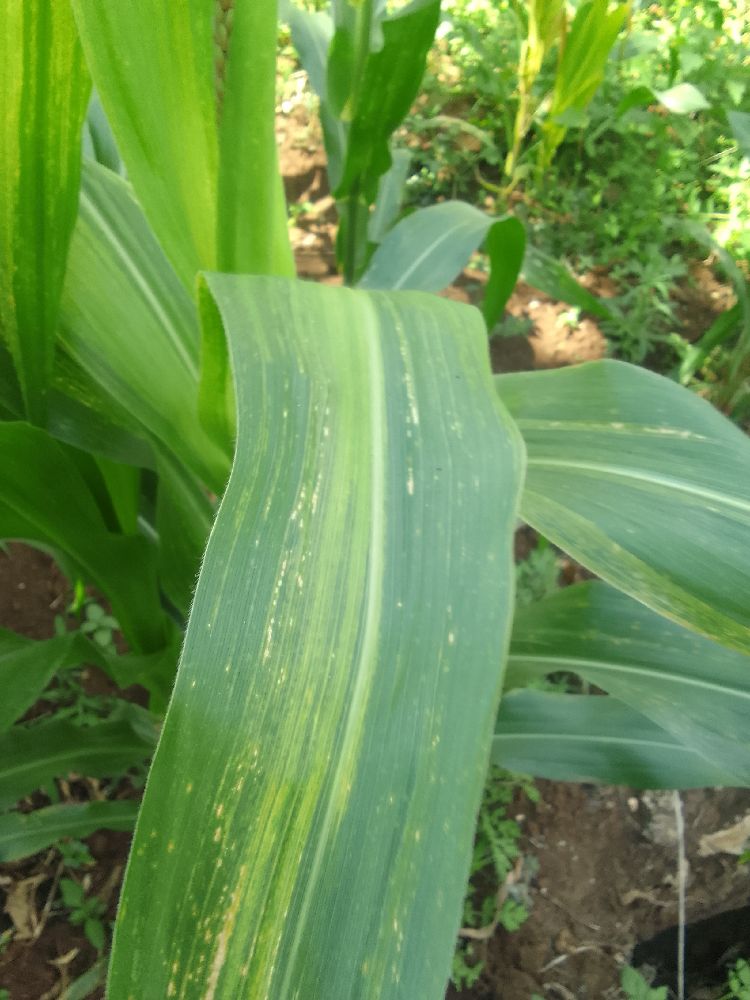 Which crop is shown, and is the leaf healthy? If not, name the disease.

maize, maize lethal necrosis
